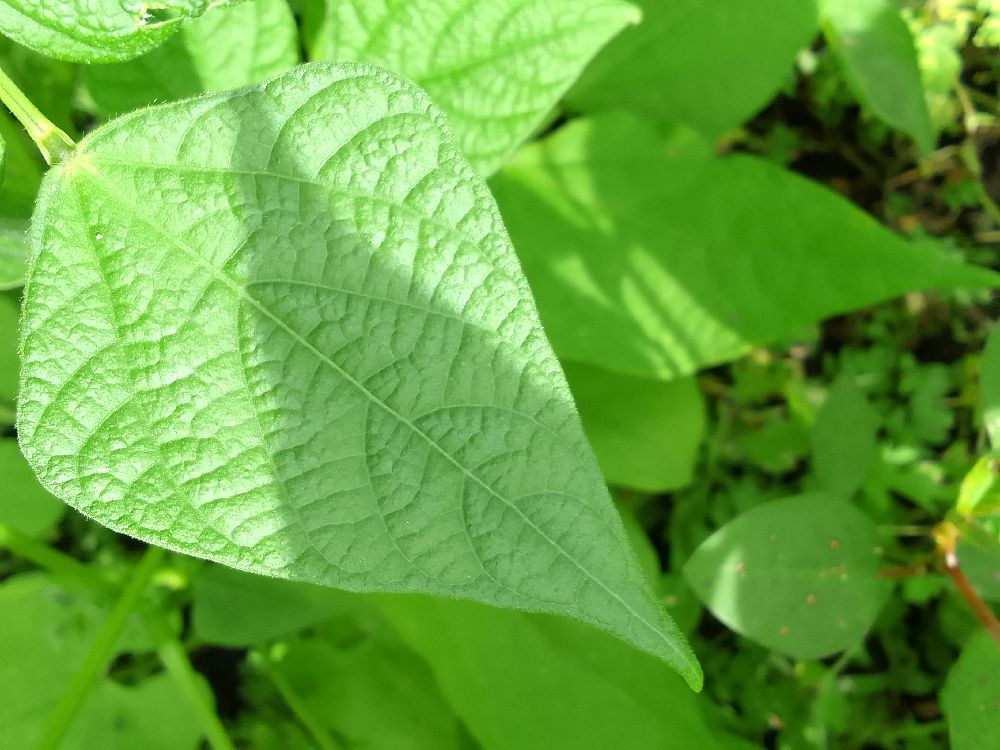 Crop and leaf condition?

common bean, healthy
